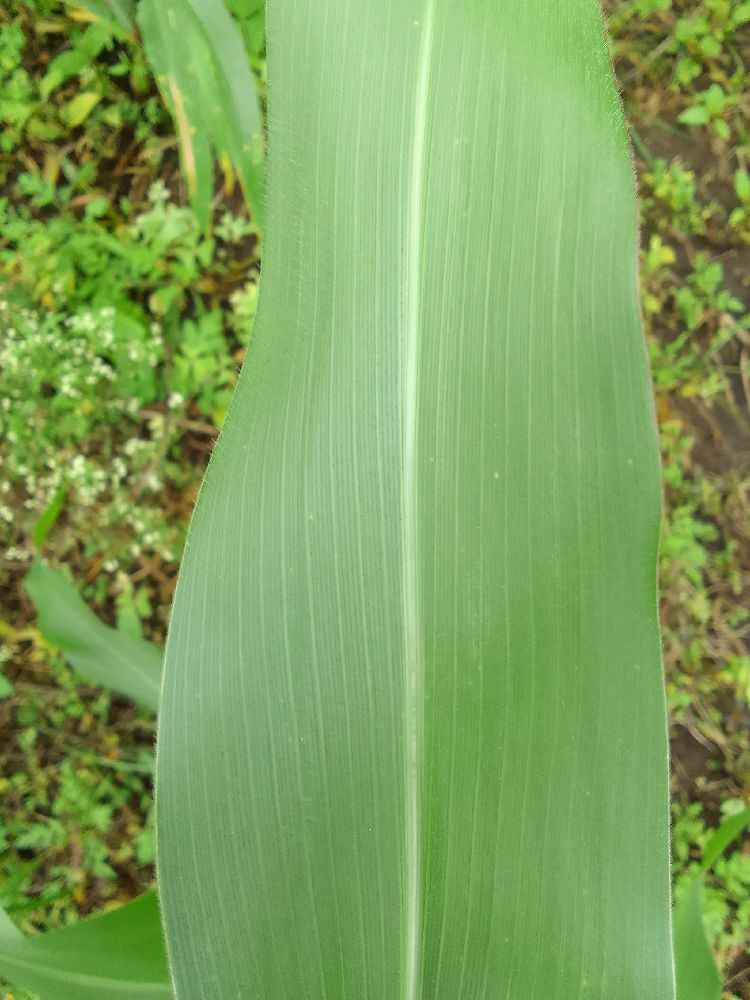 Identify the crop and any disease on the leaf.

maize, healthy
